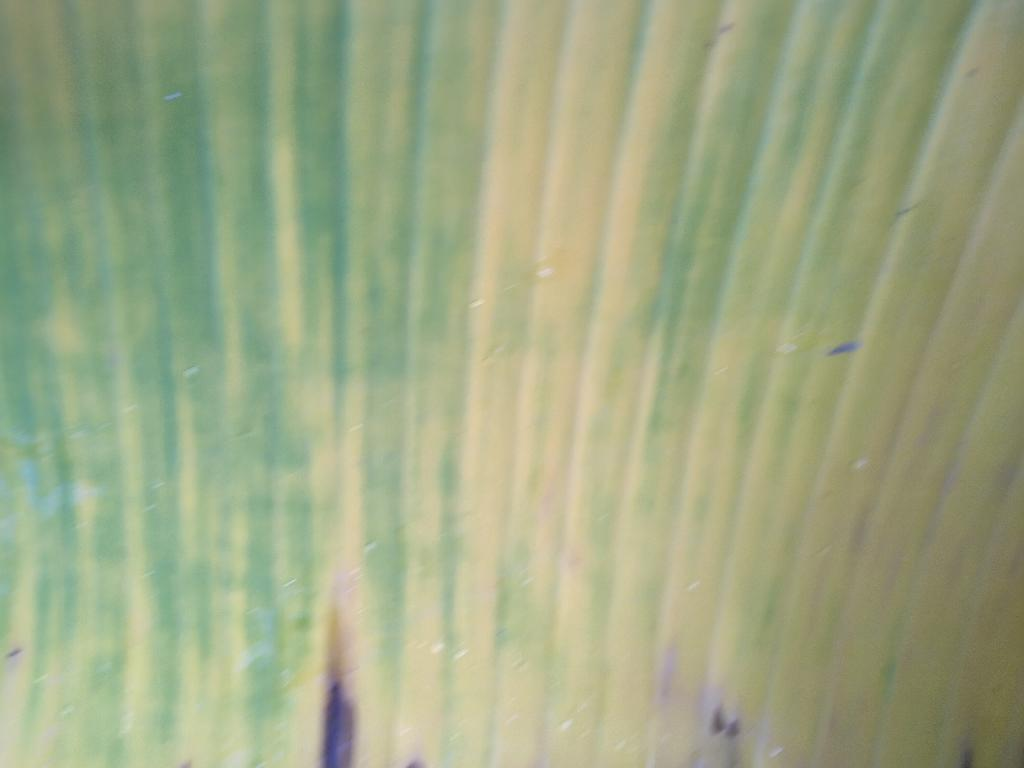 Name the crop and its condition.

banana, fusarium wilt race 1
